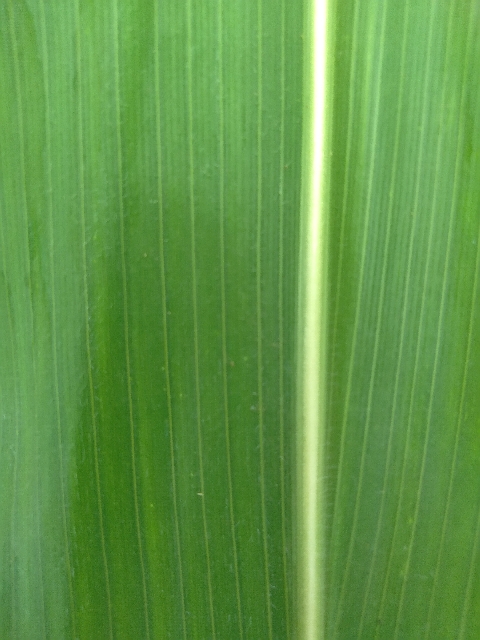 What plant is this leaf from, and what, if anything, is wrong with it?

maize, healthy
